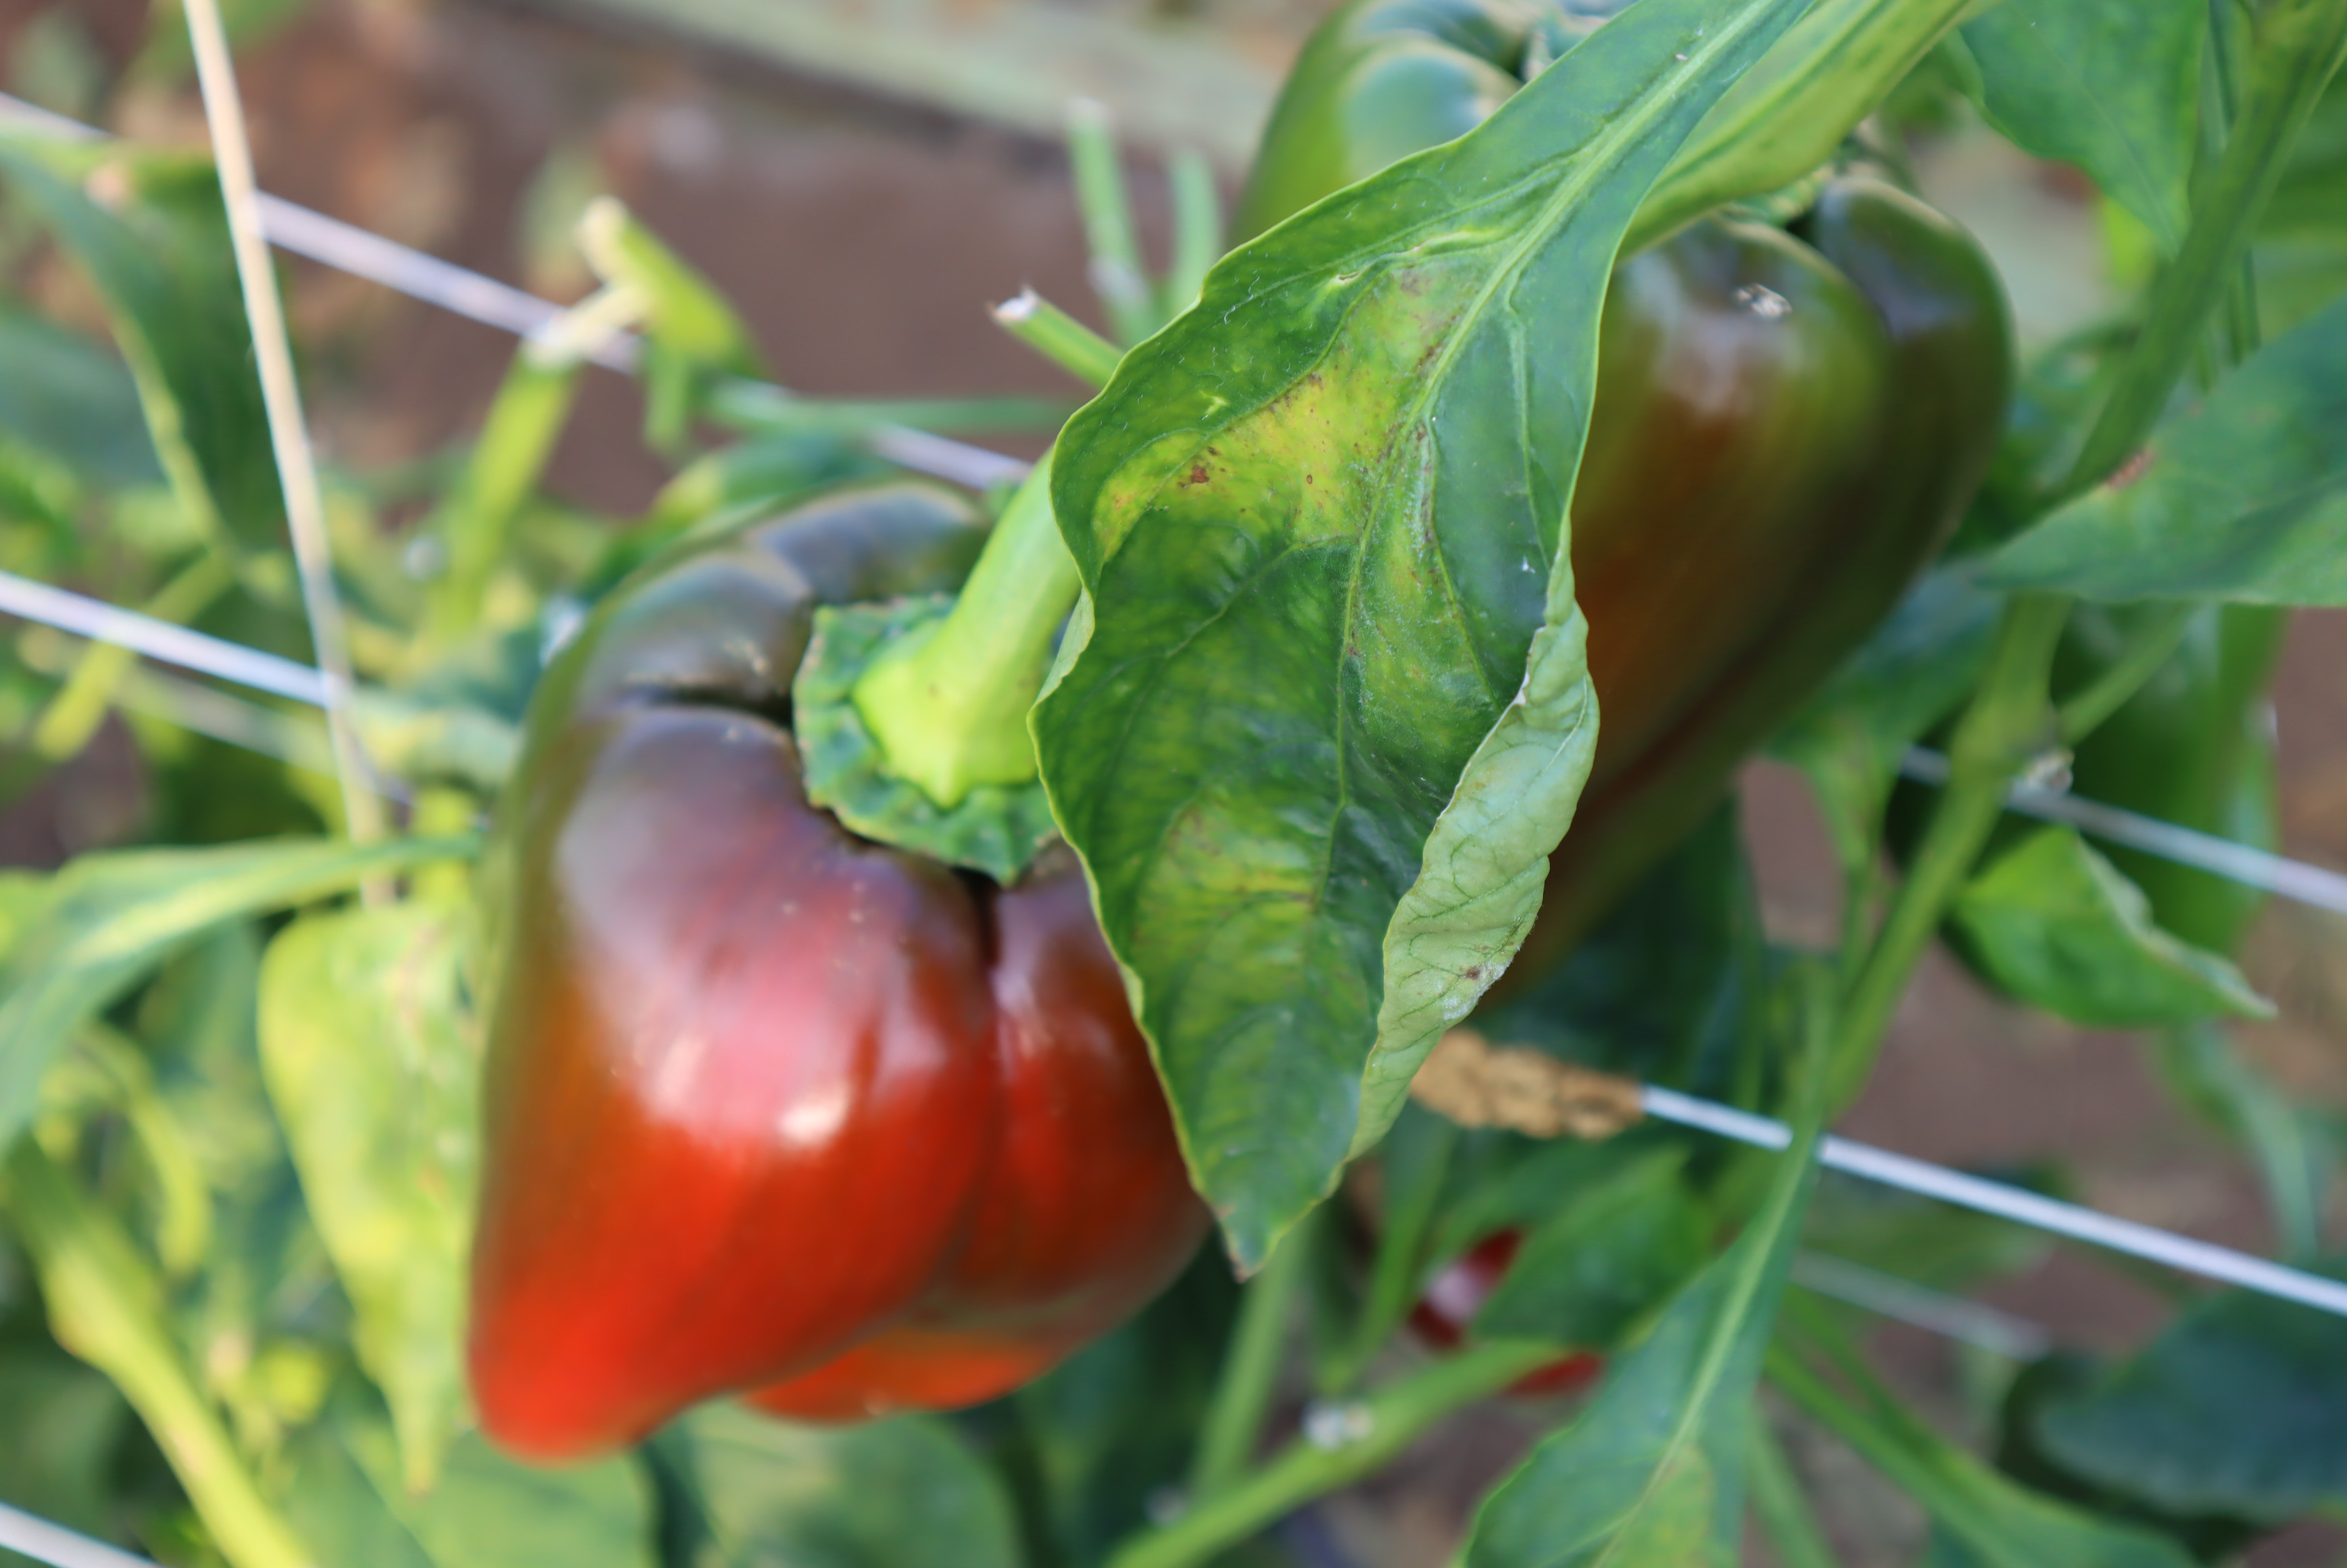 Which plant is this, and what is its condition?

bell pepper, downy mildew, thrips
